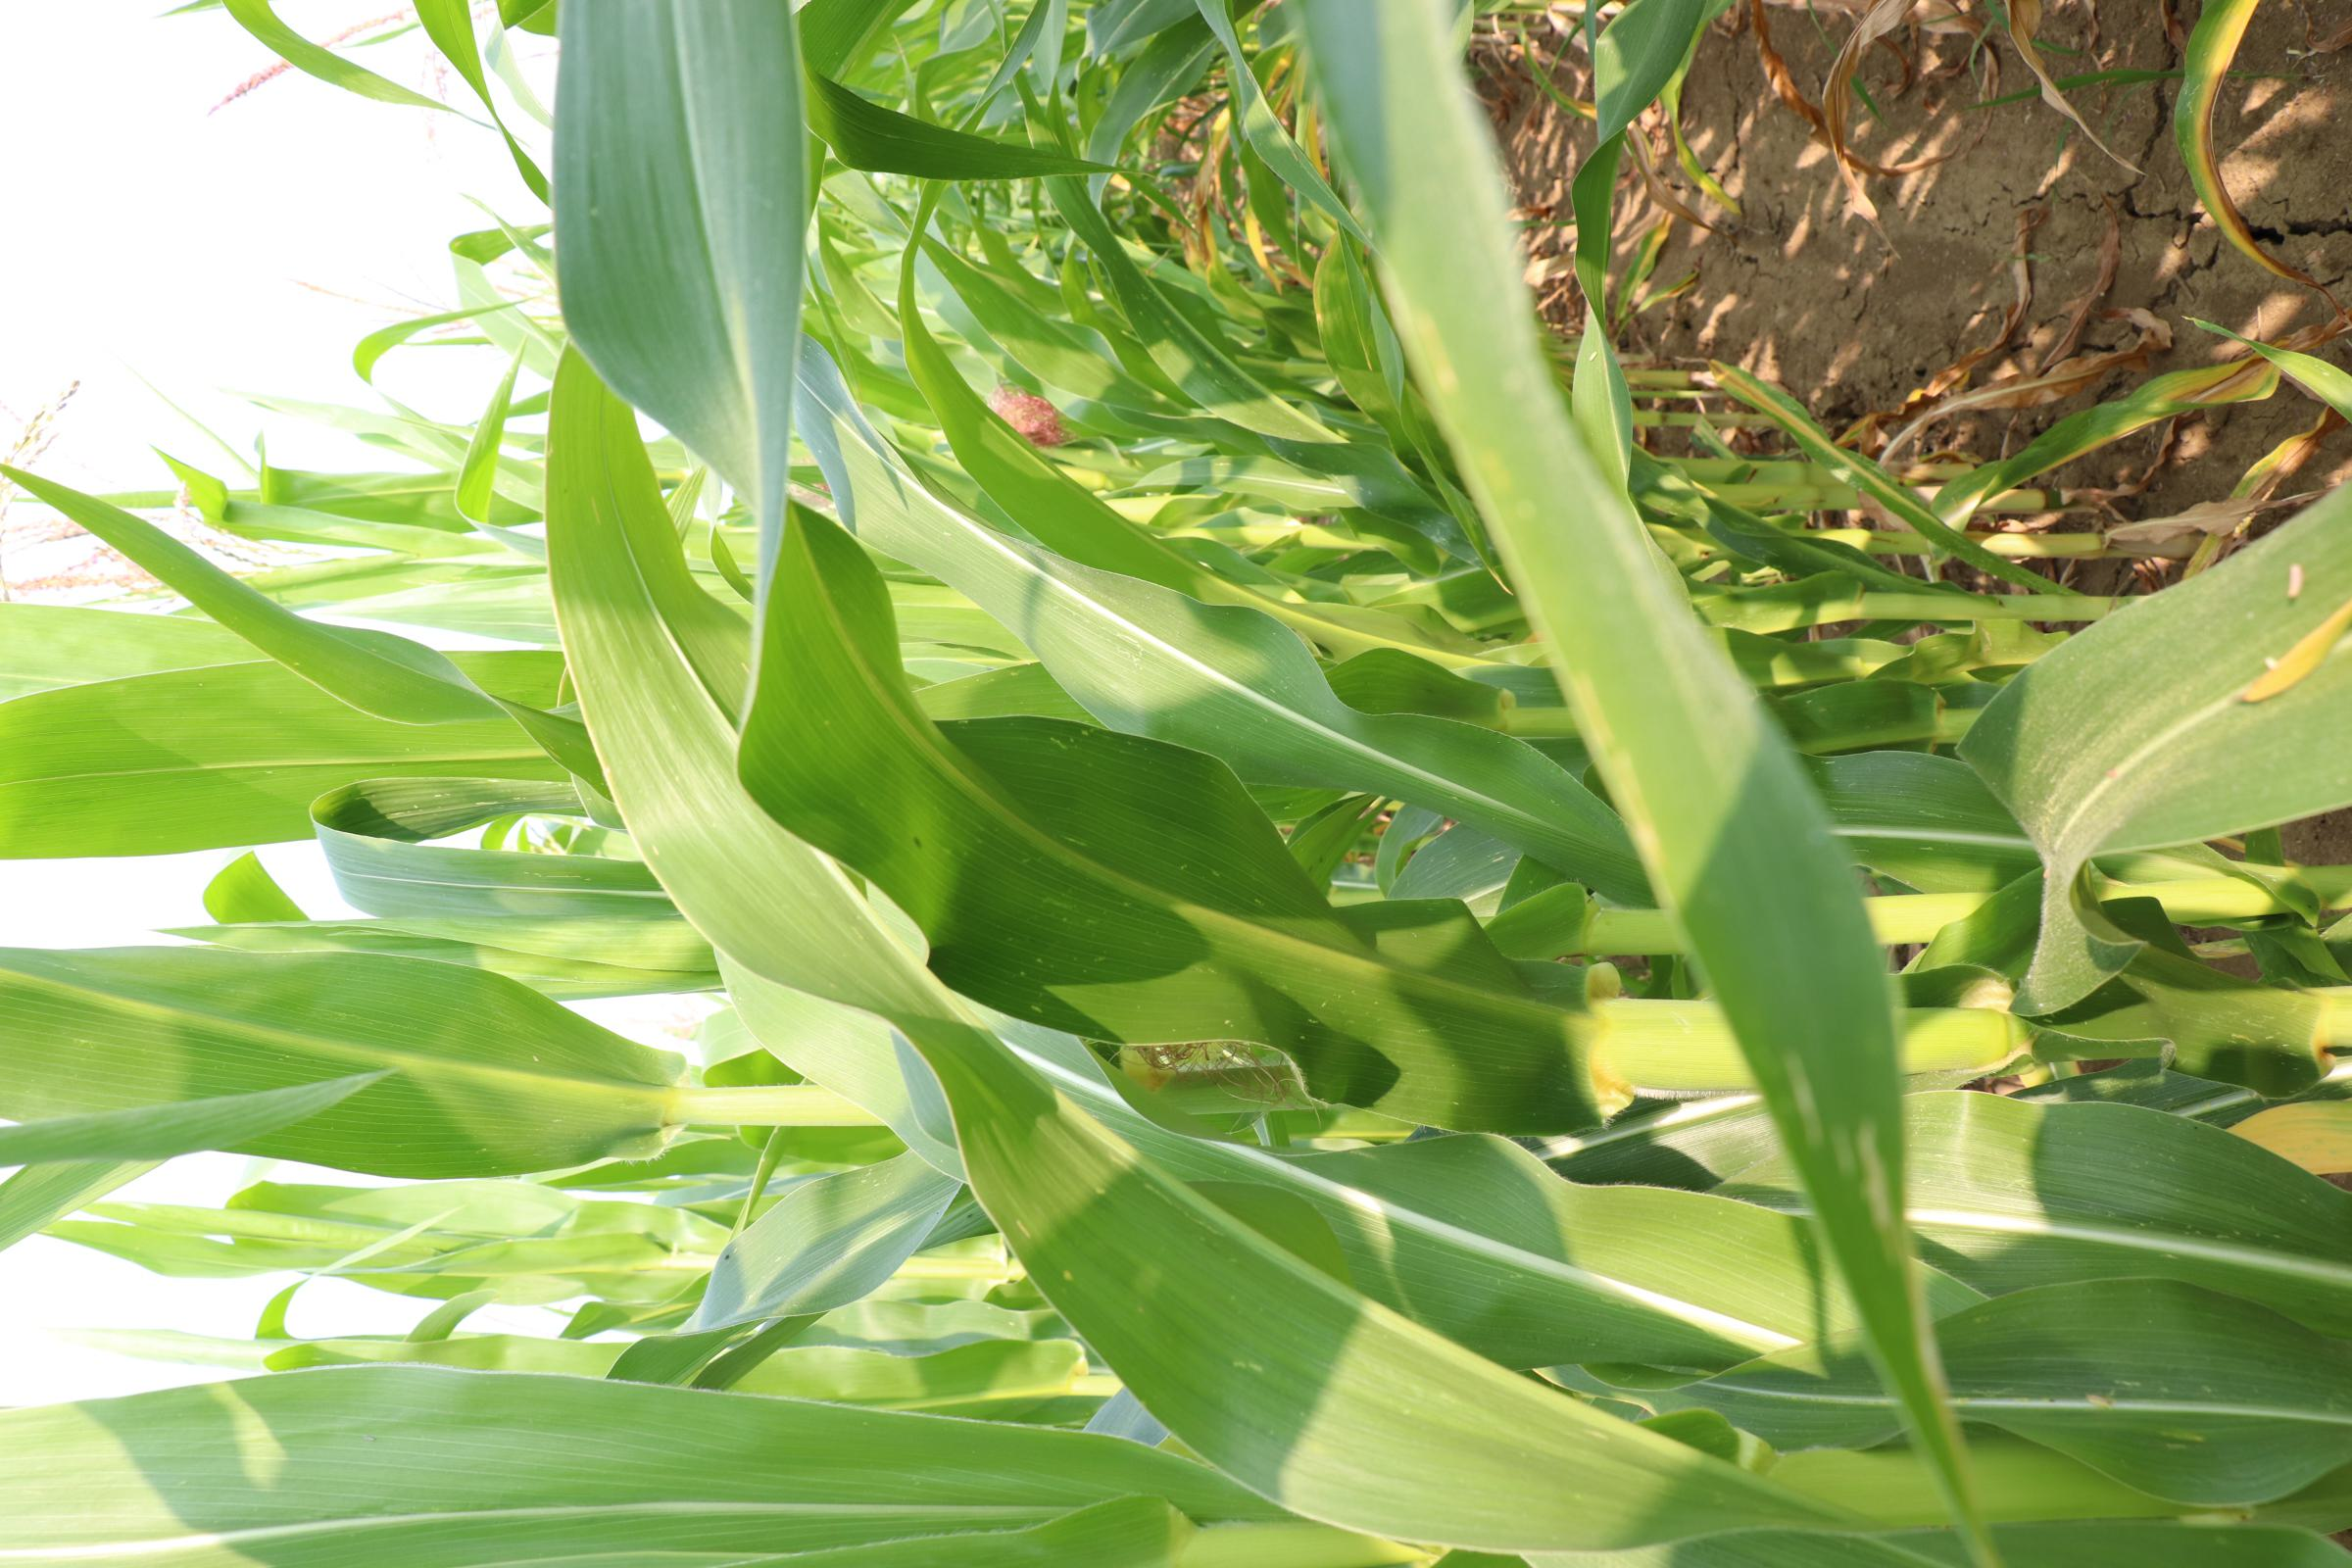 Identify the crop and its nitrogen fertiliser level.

maize, no added nitrogen
